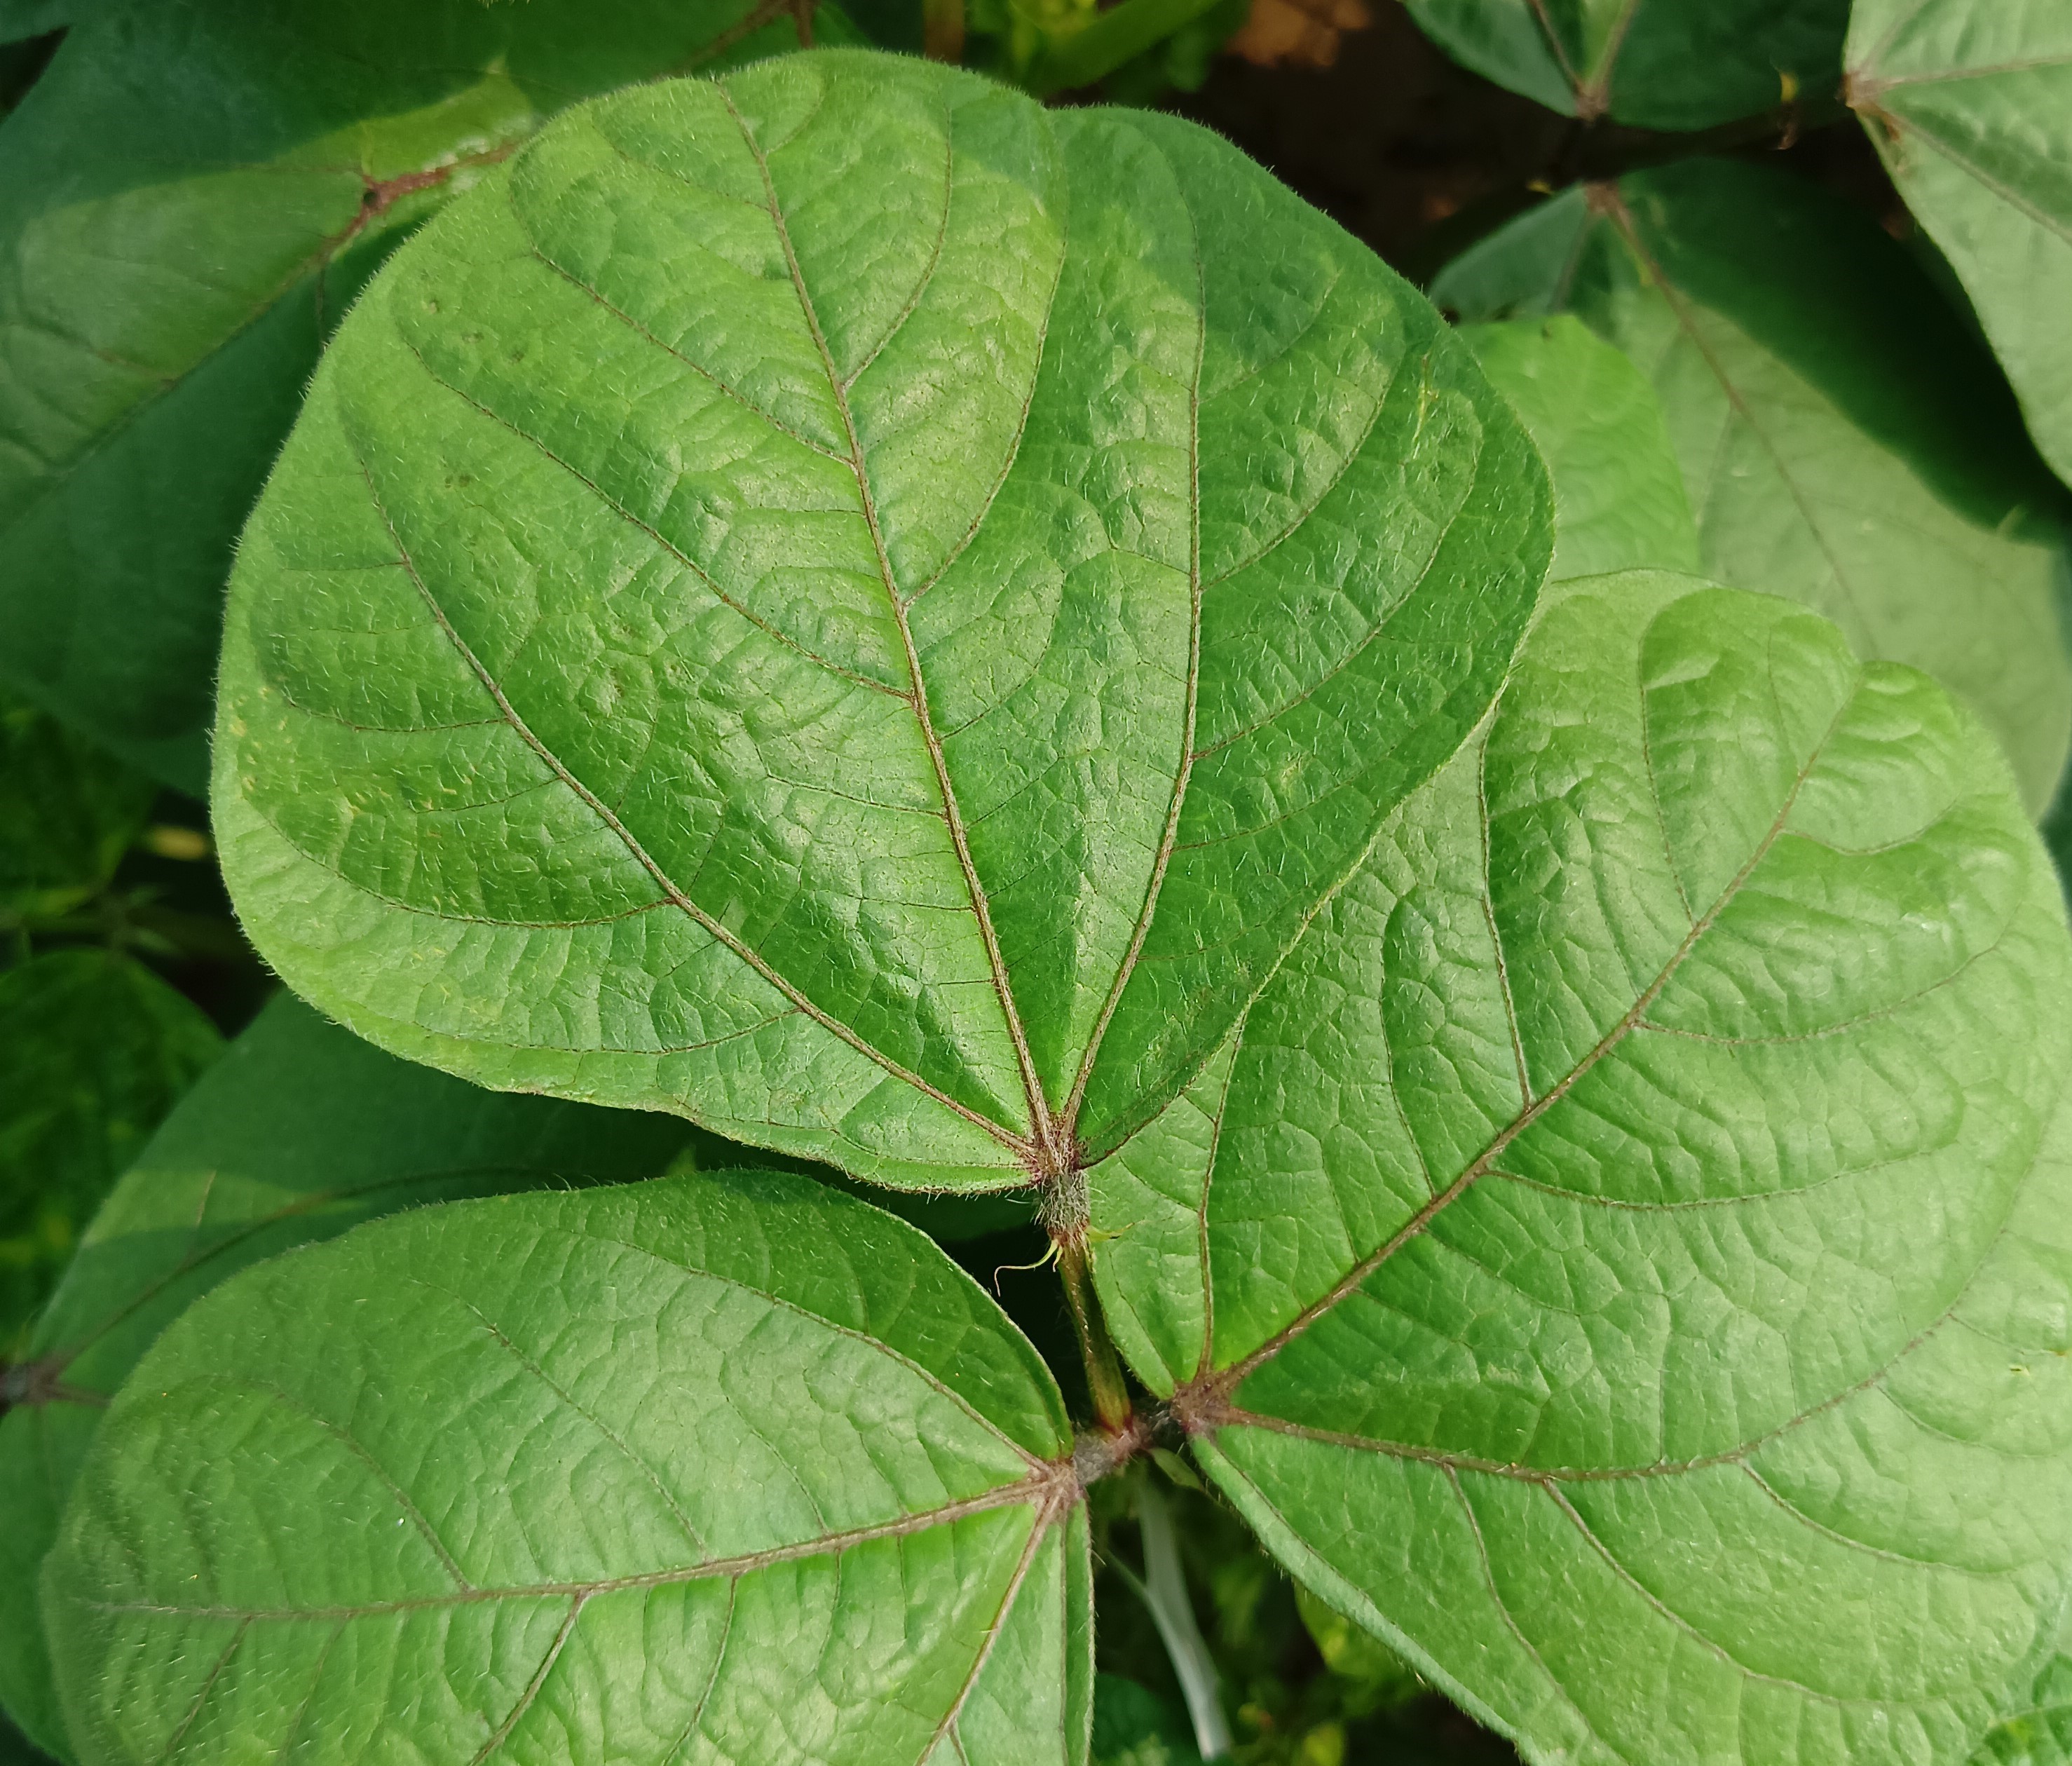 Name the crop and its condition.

mungbean, healthy
